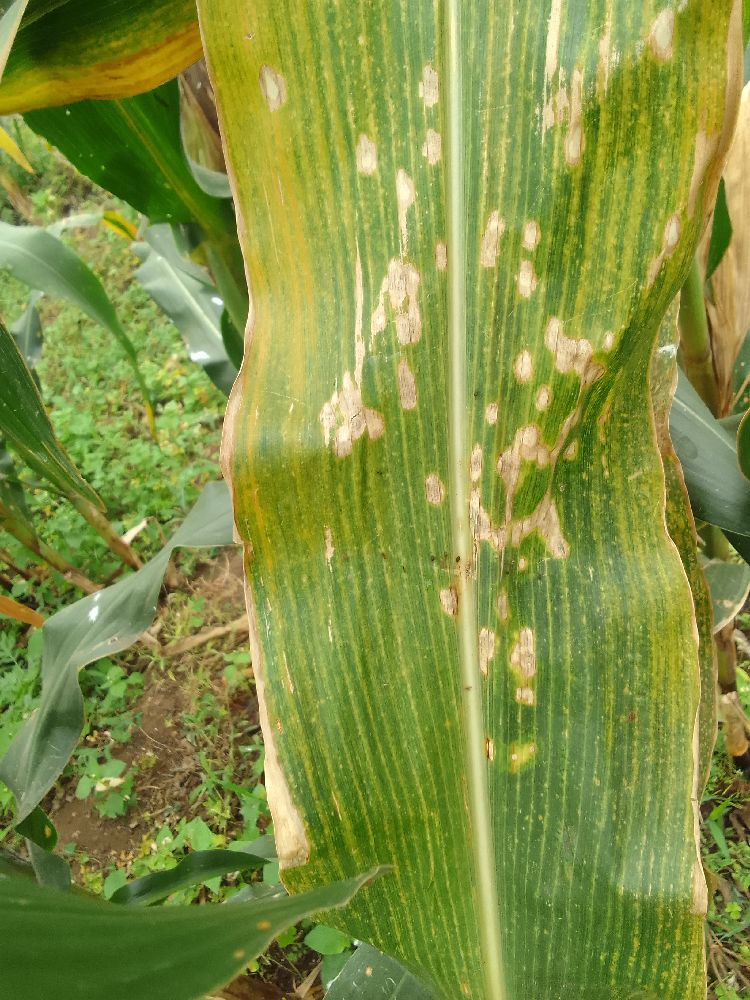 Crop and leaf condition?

maize, maize lethal necrosis
